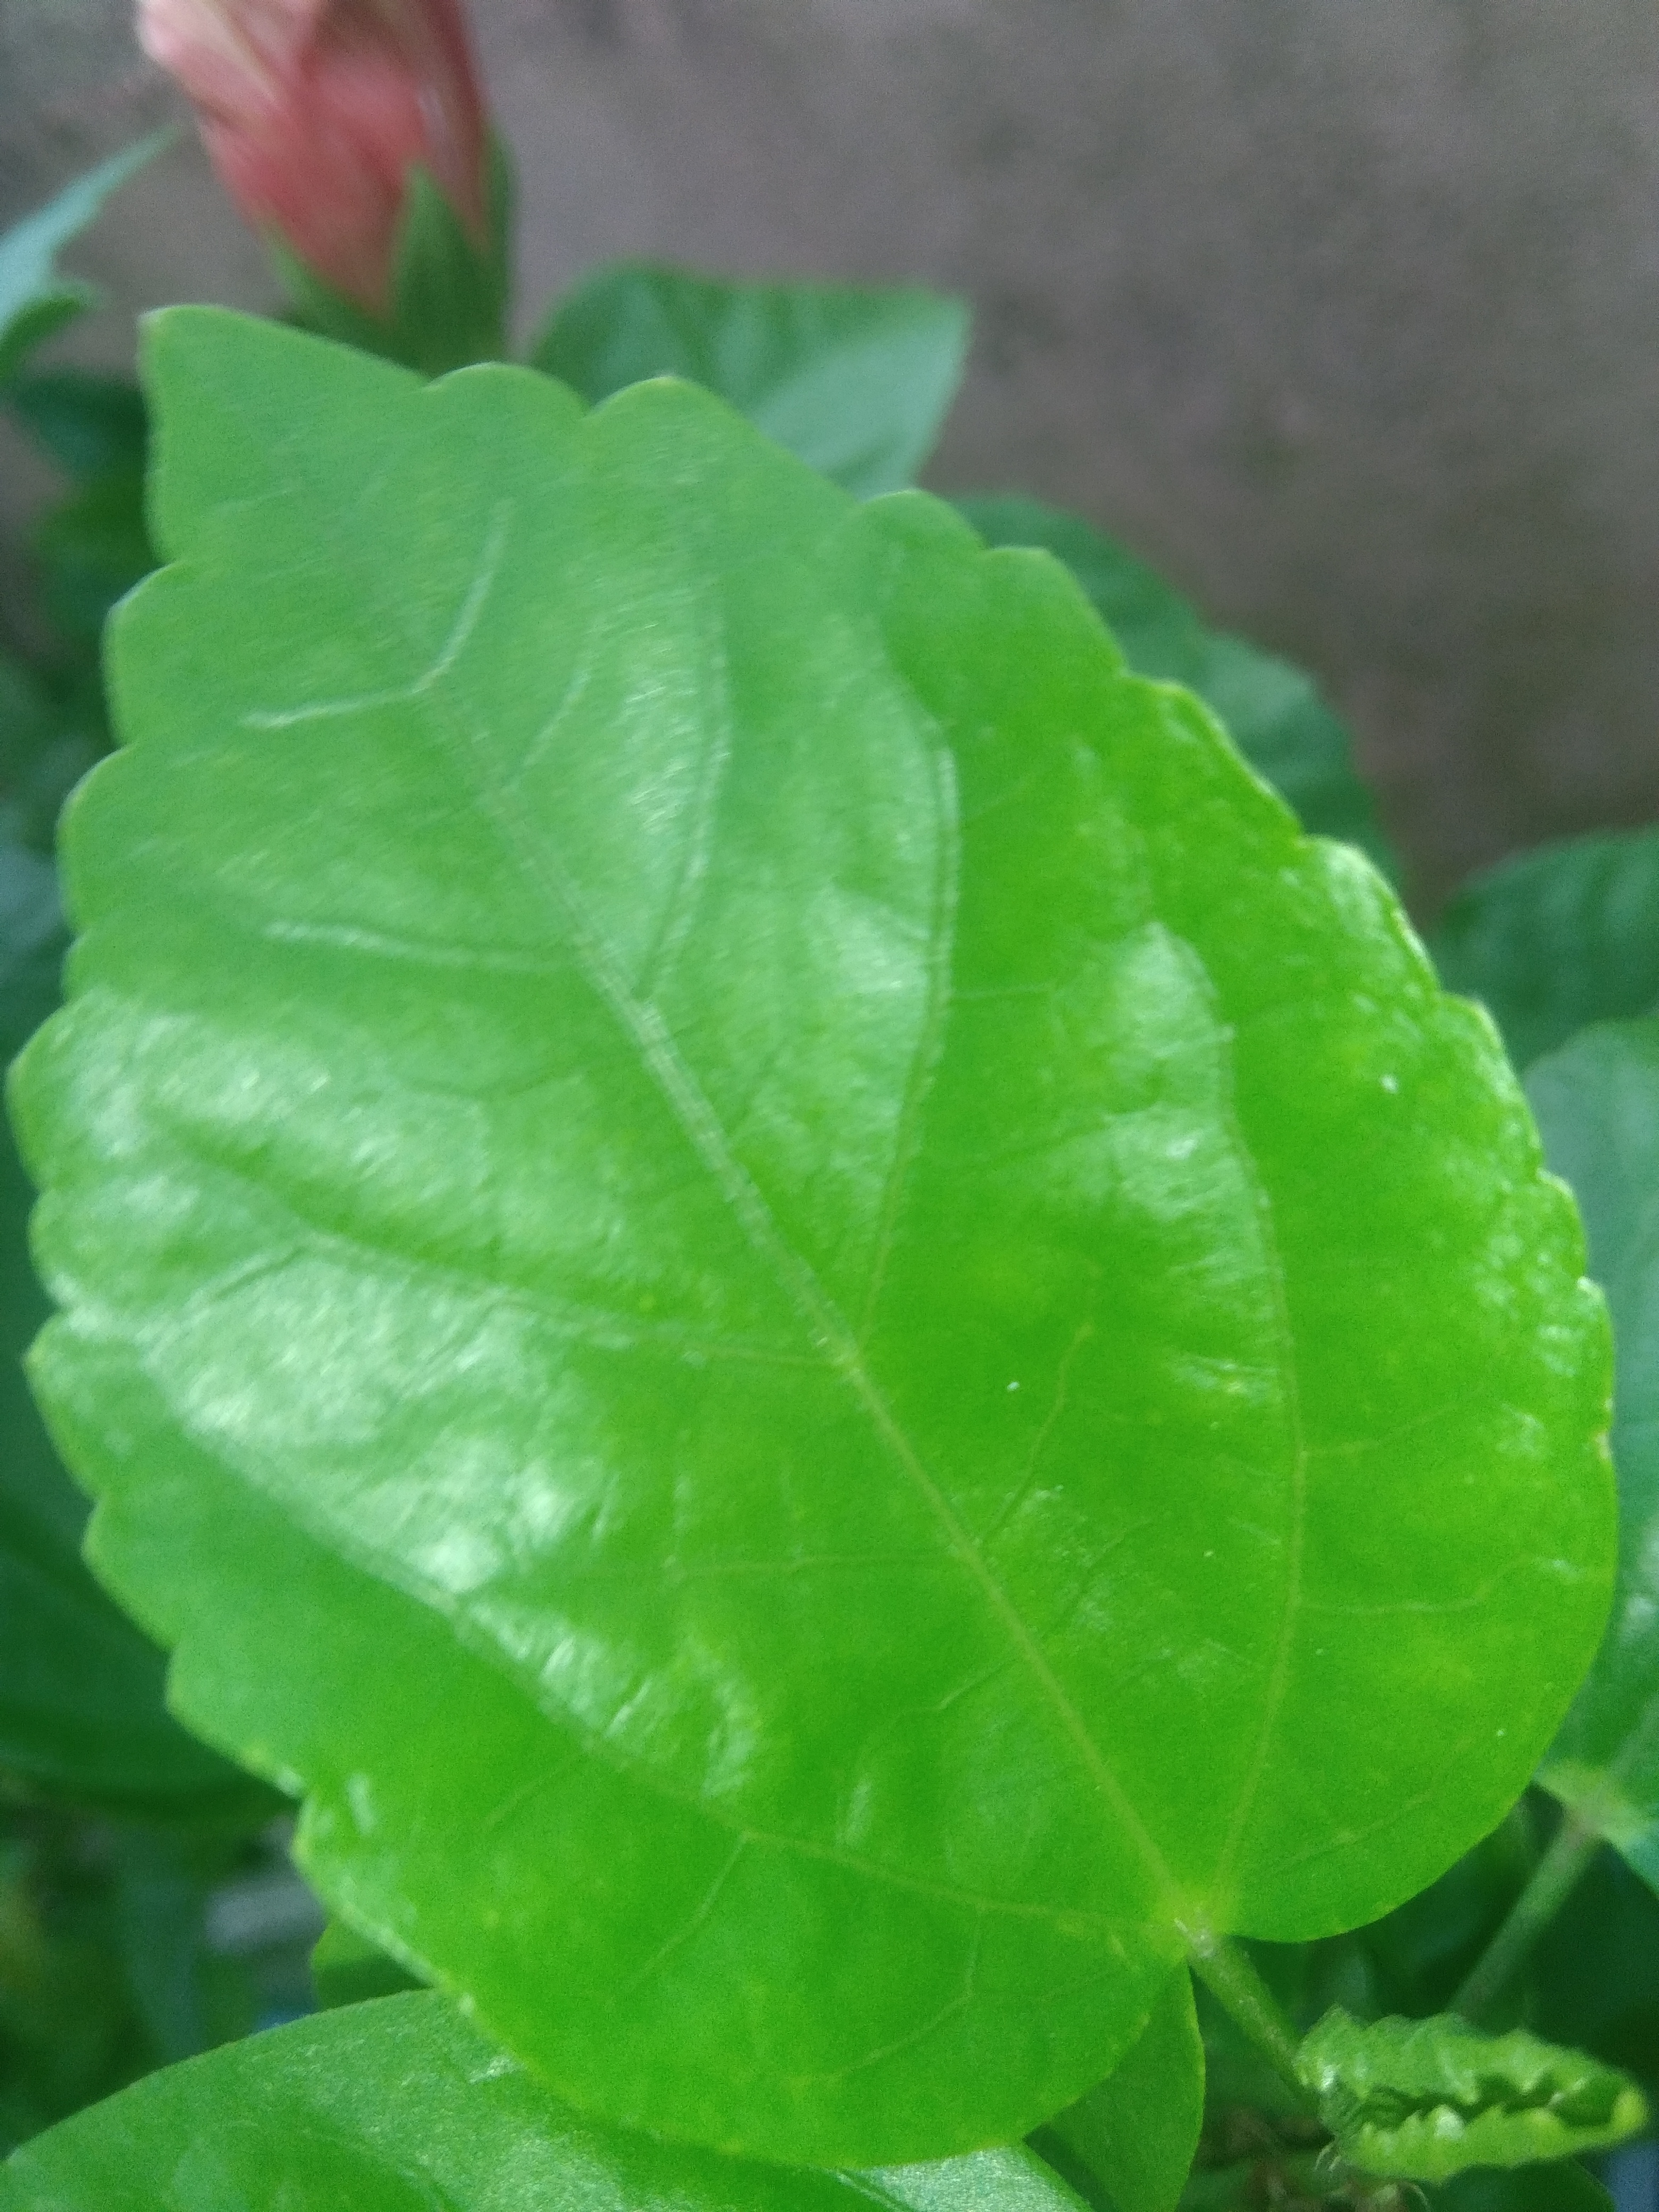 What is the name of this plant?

hibiscus
